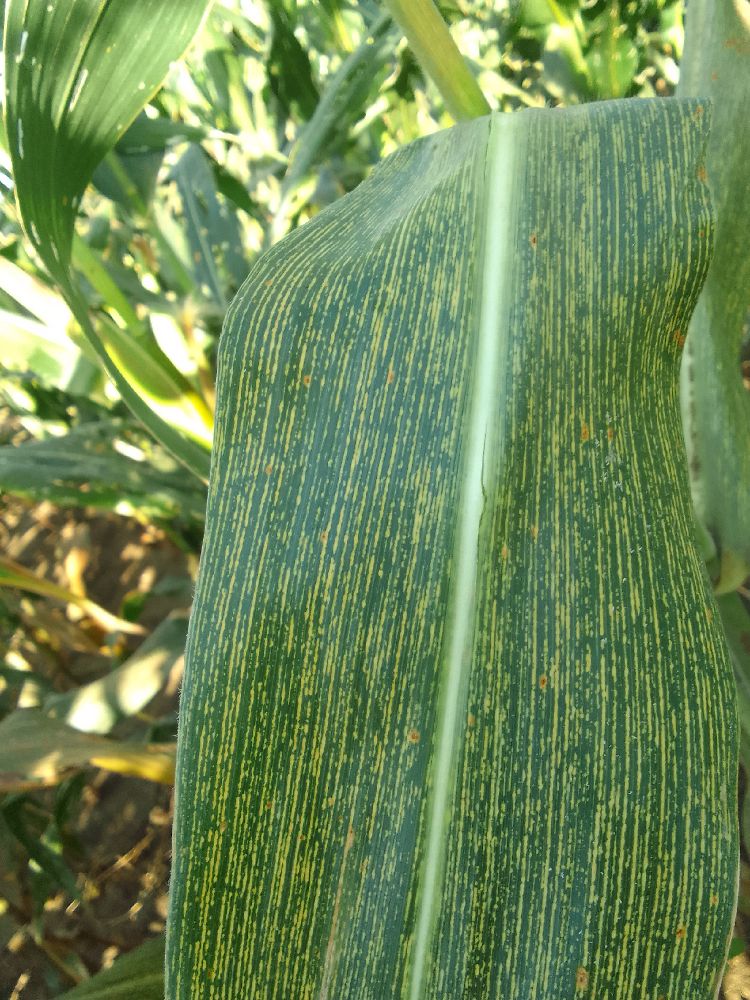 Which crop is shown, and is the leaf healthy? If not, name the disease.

maize, maize streak virus
